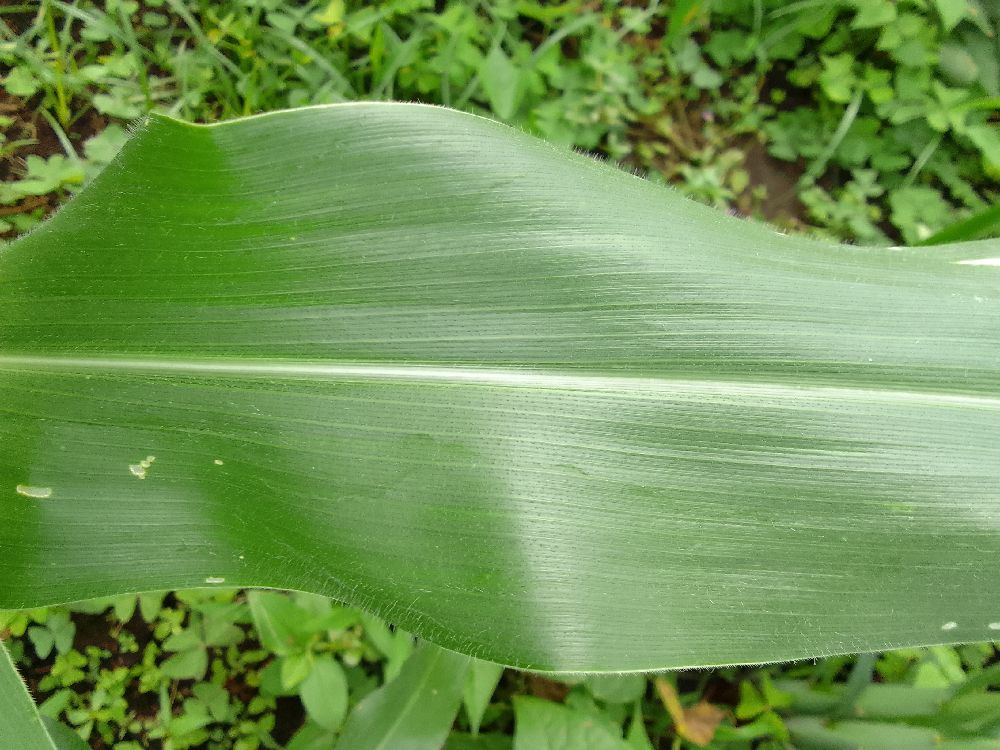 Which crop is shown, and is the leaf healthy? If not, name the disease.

maize, healthy
